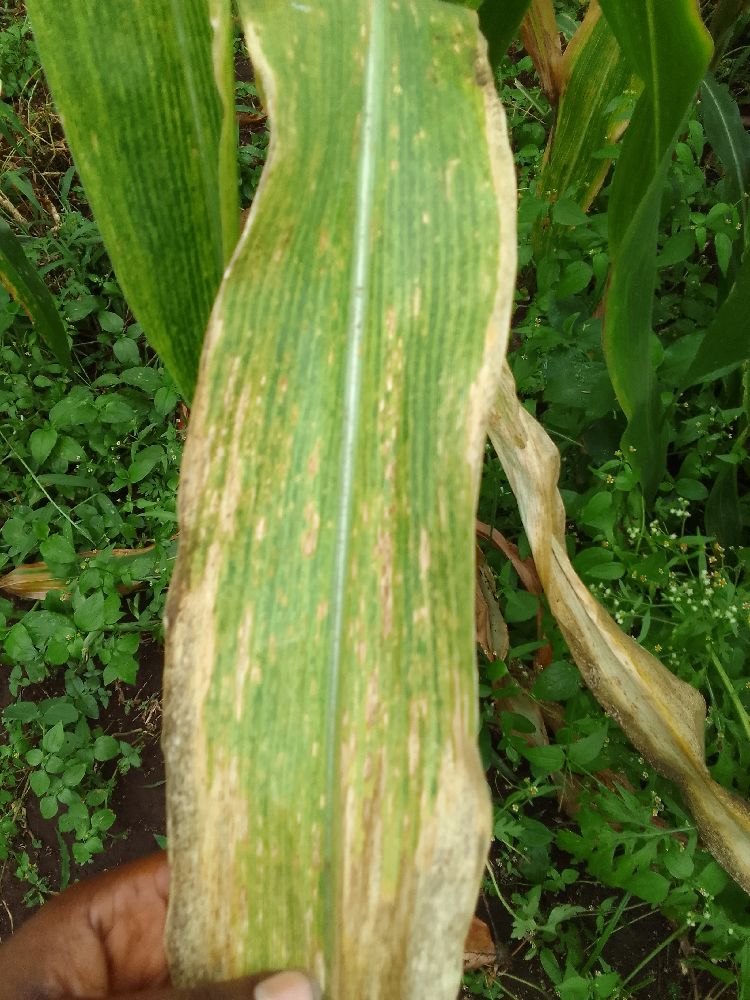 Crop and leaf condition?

maize, maize lethal necrosis
